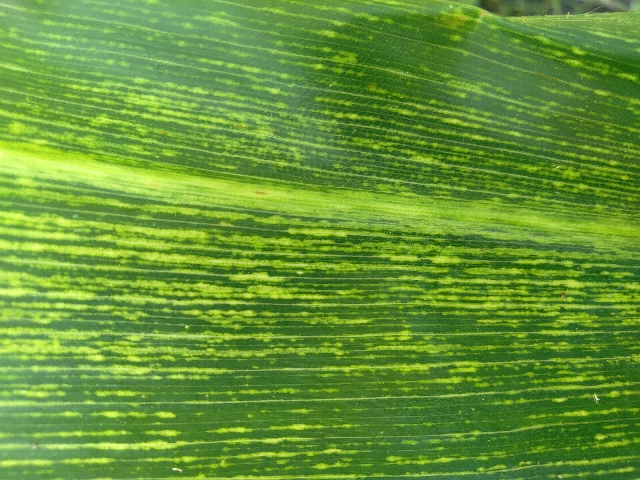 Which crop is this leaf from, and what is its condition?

maize, maize streak virus
